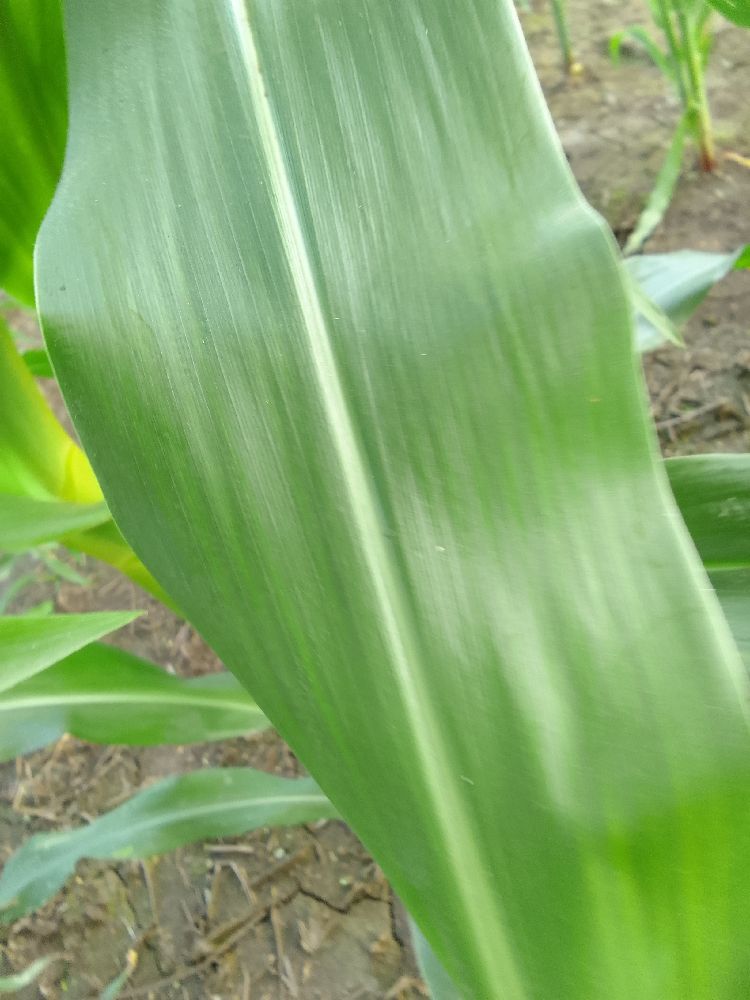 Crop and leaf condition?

maize, healthy
